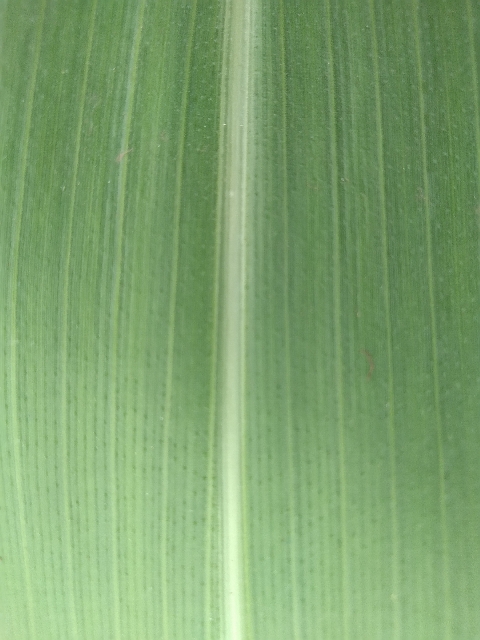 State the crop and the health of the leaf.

maize, healthy
